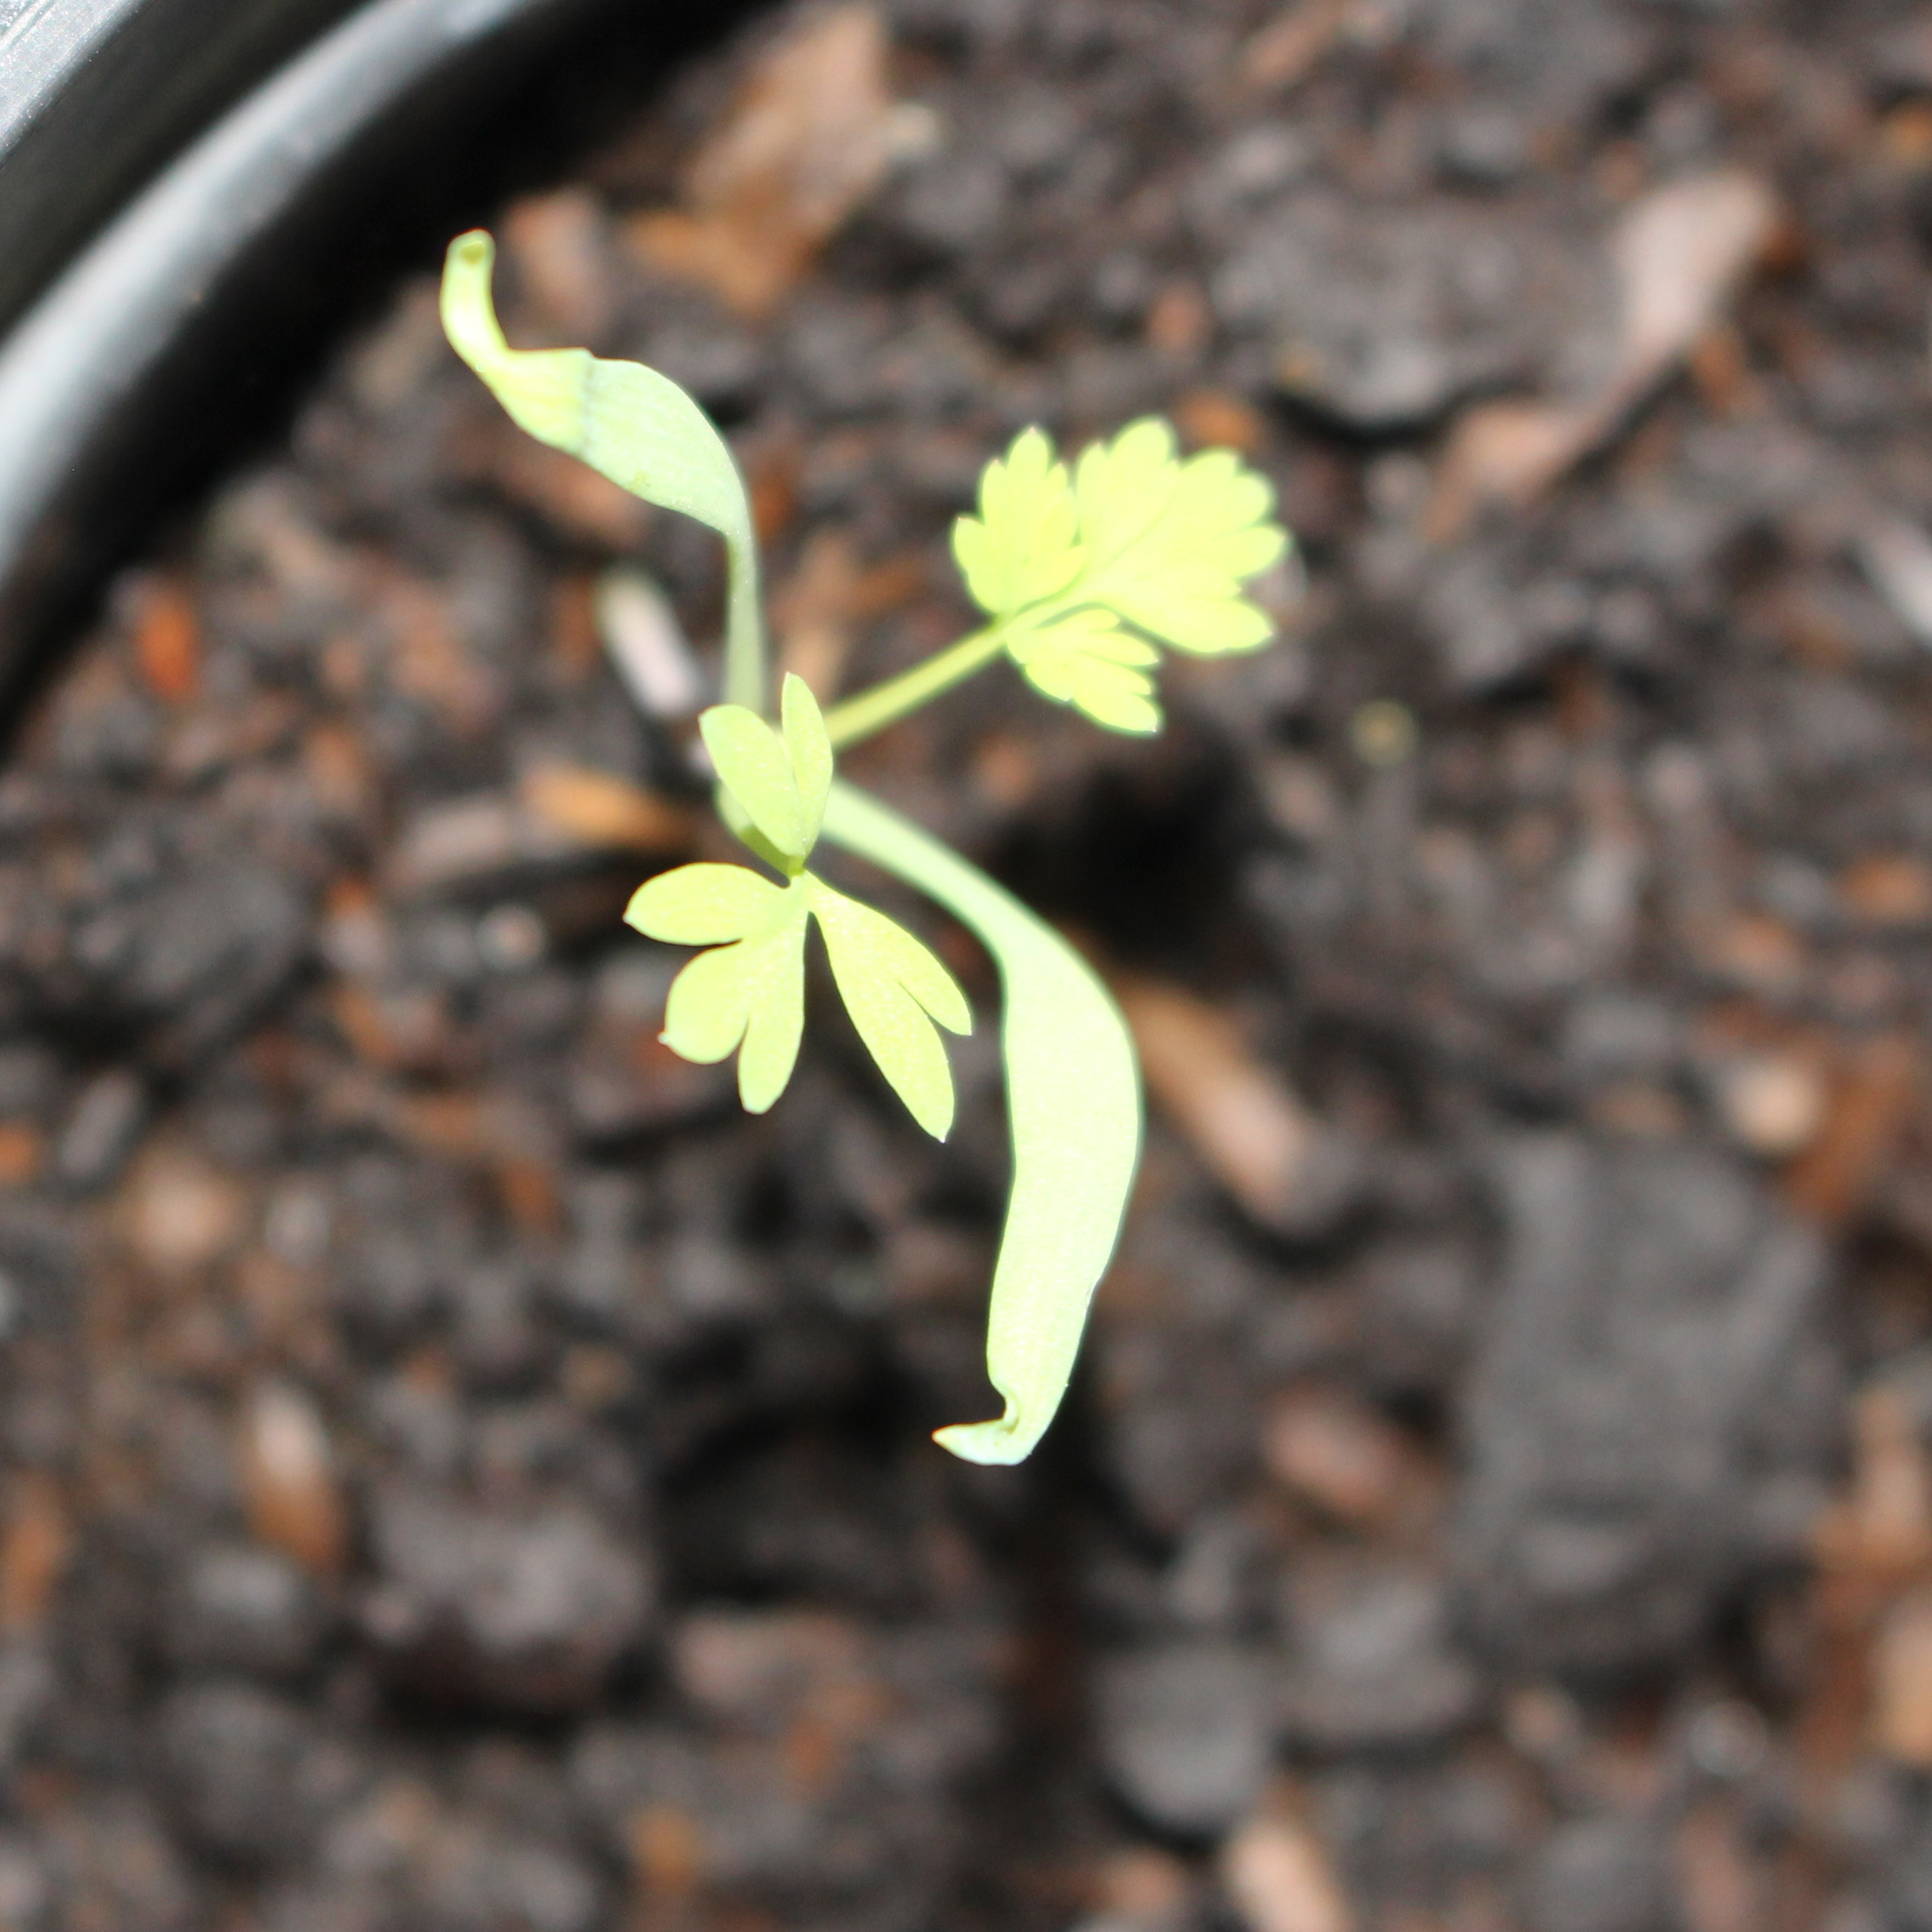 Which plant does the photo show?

Fumaria officinalis
